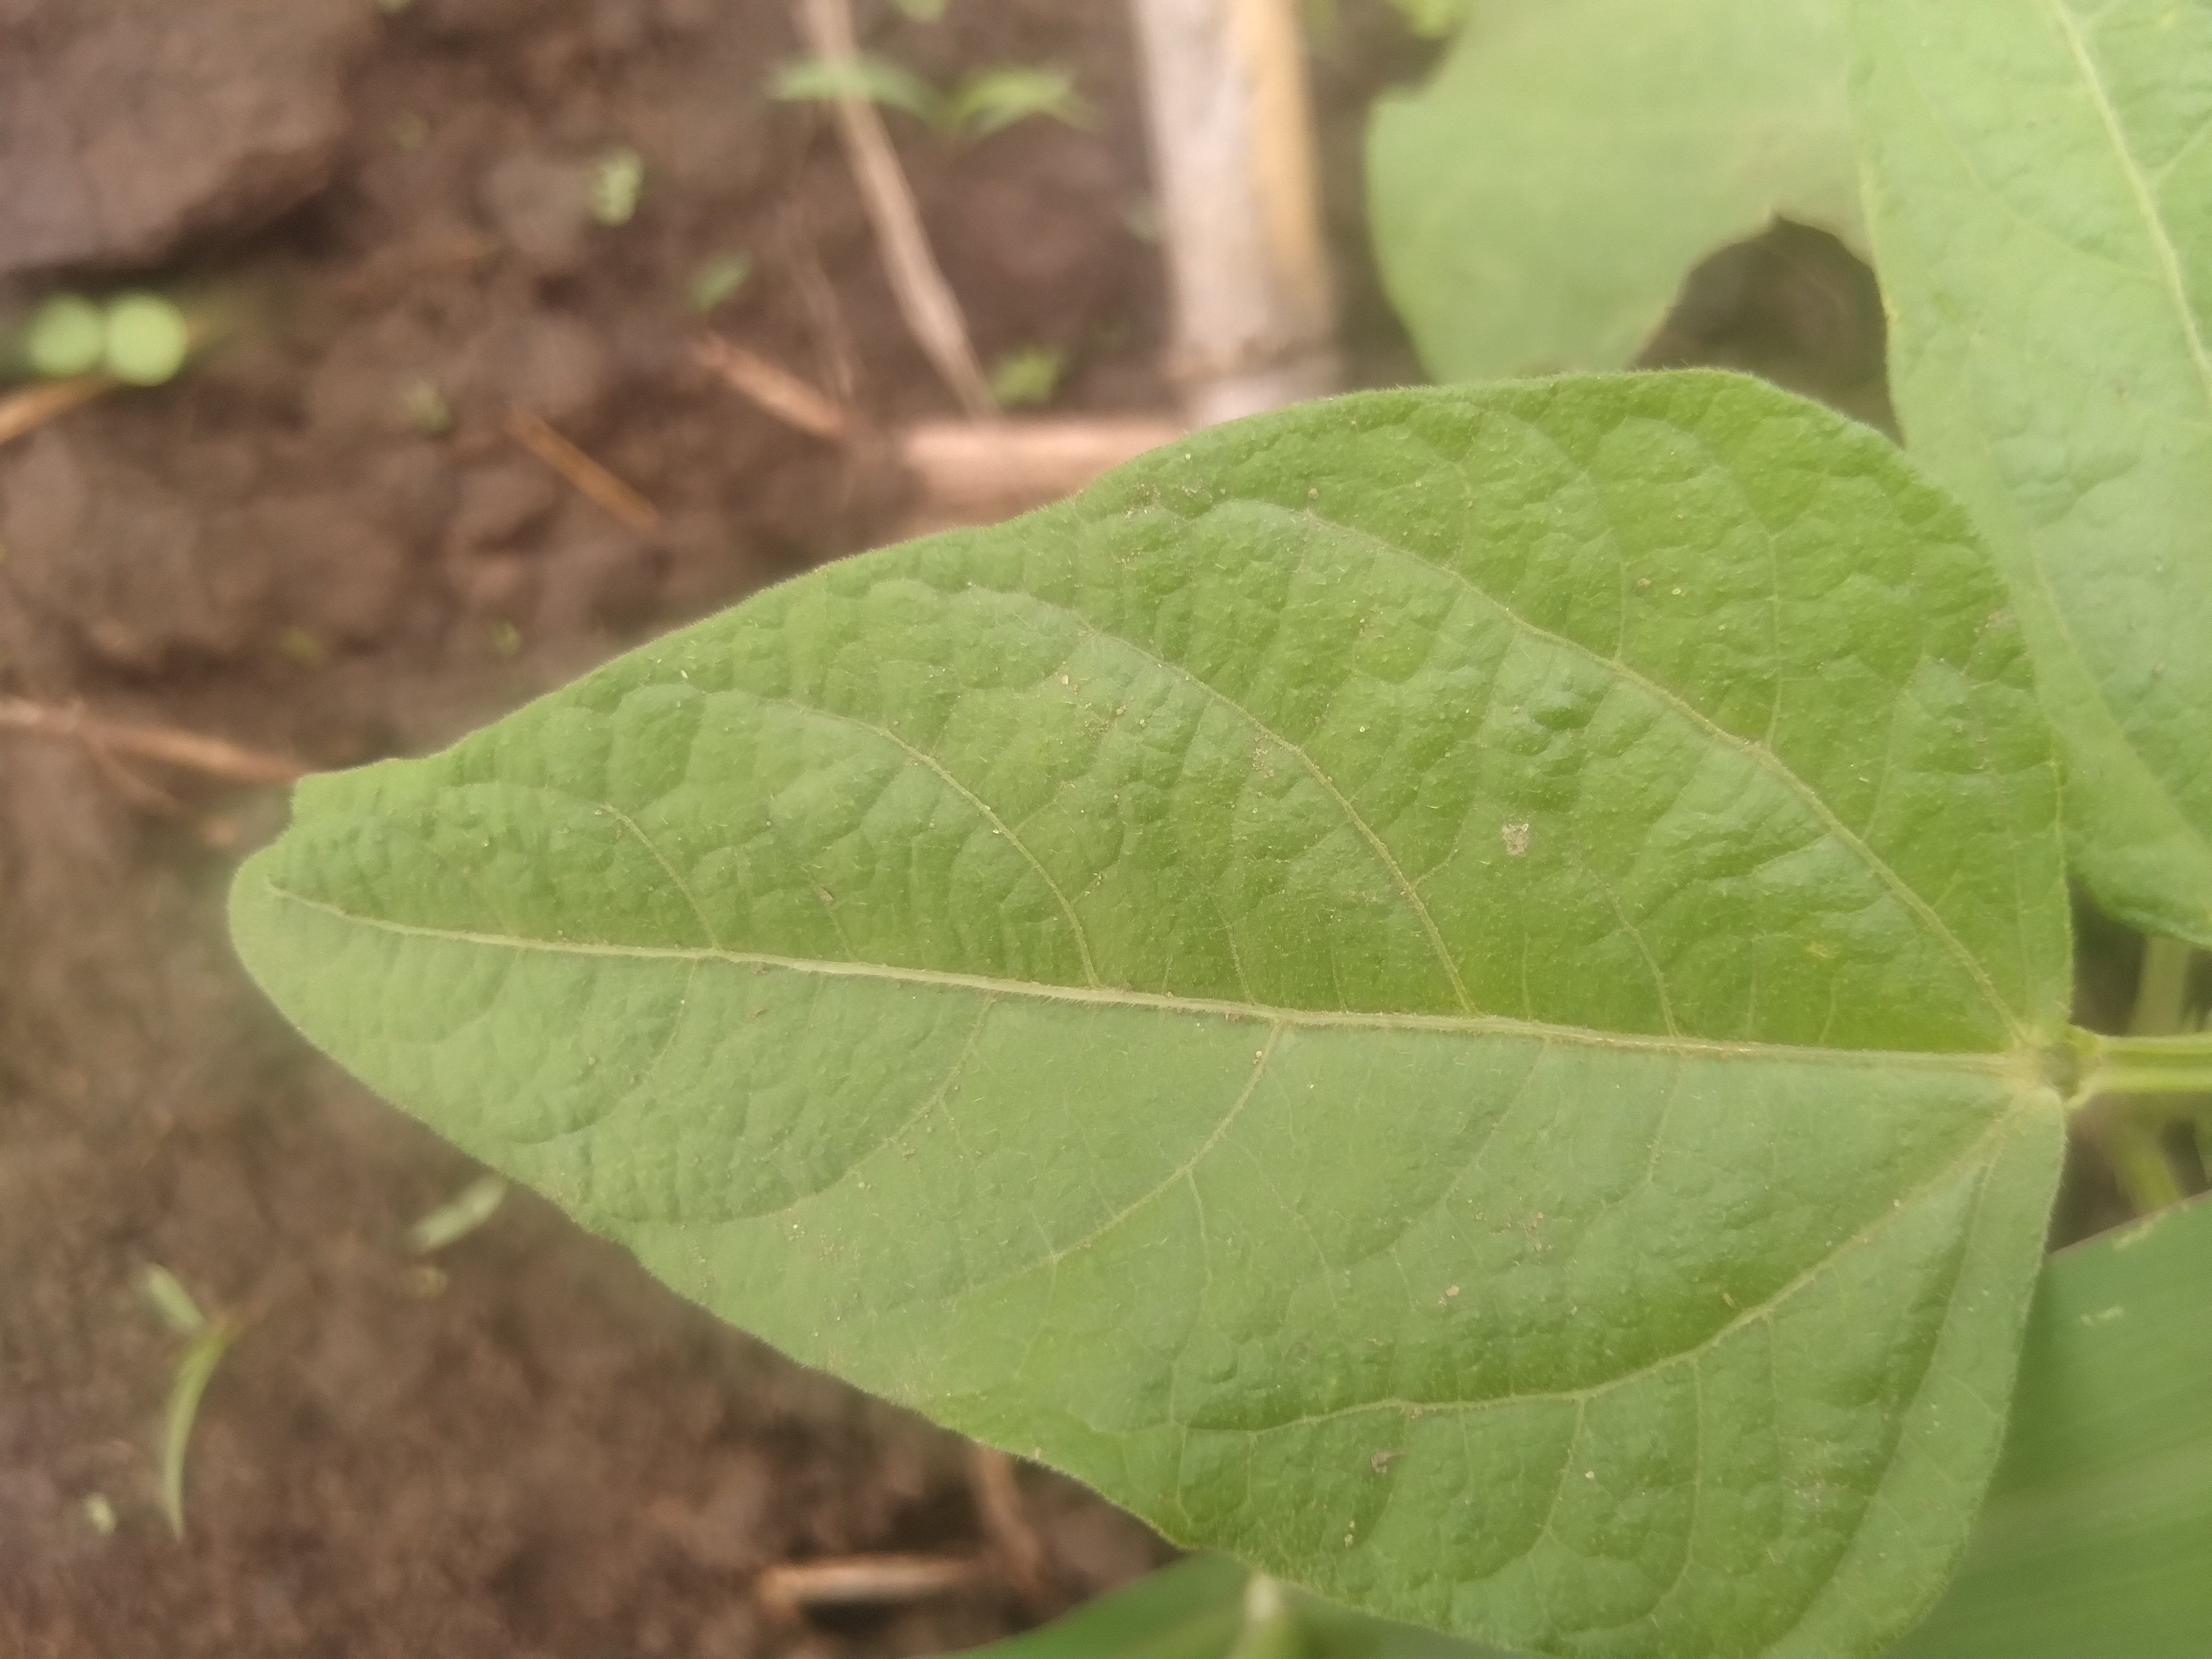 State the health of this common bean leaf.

healthy
